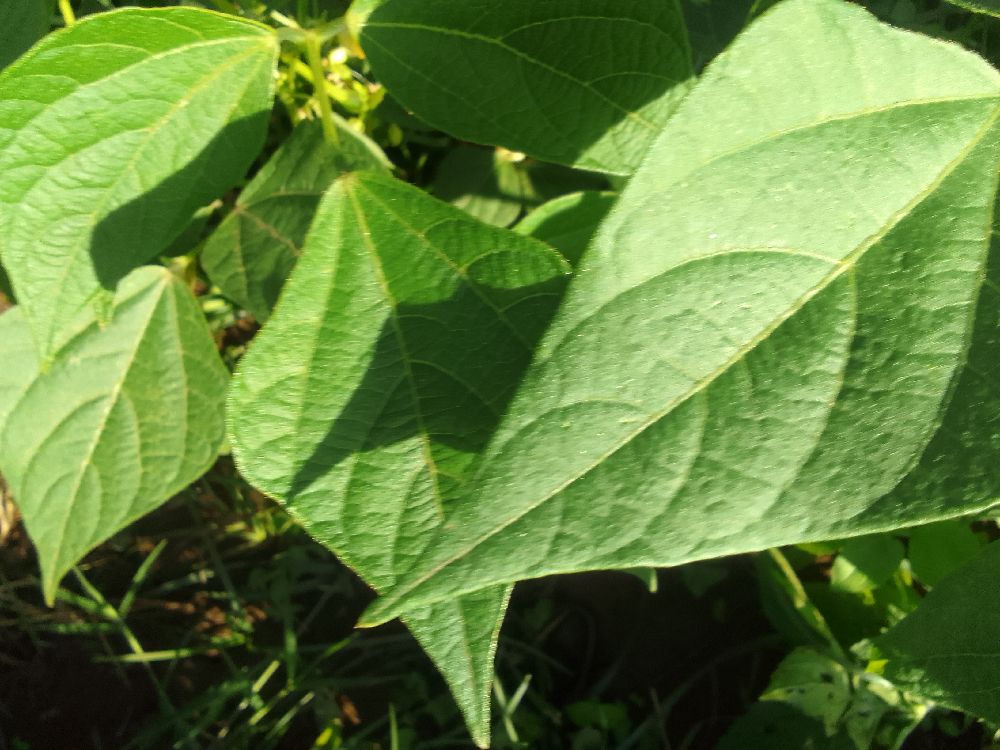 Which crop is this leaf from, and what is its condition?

common bean, healthy
